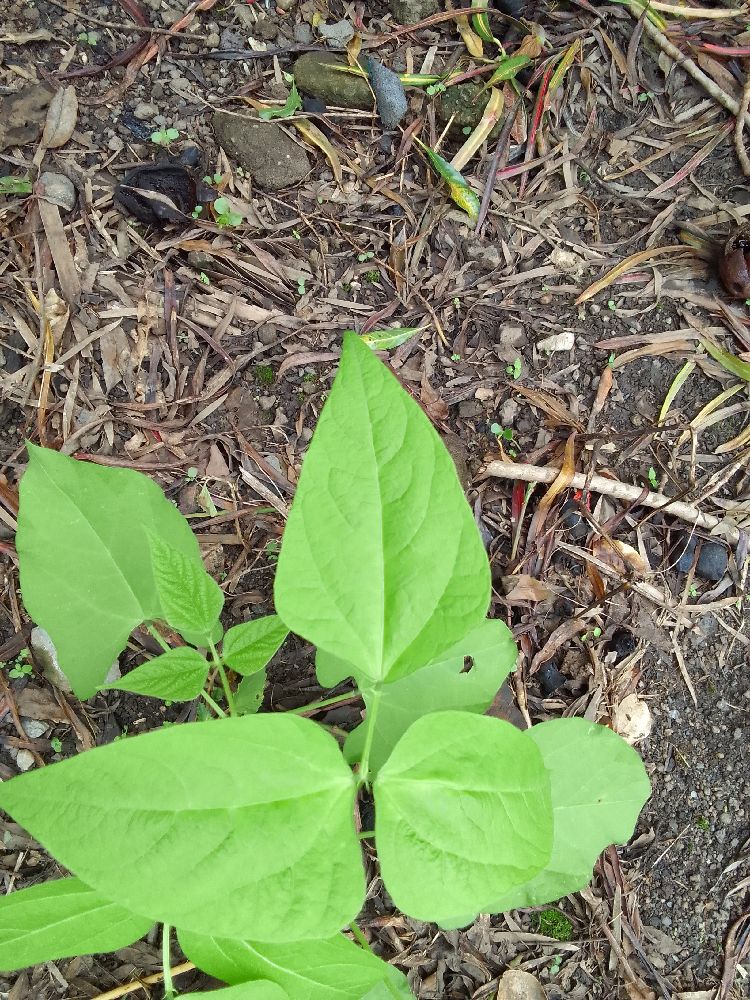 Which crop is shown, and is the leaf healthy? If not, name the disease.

common bean, healthy
